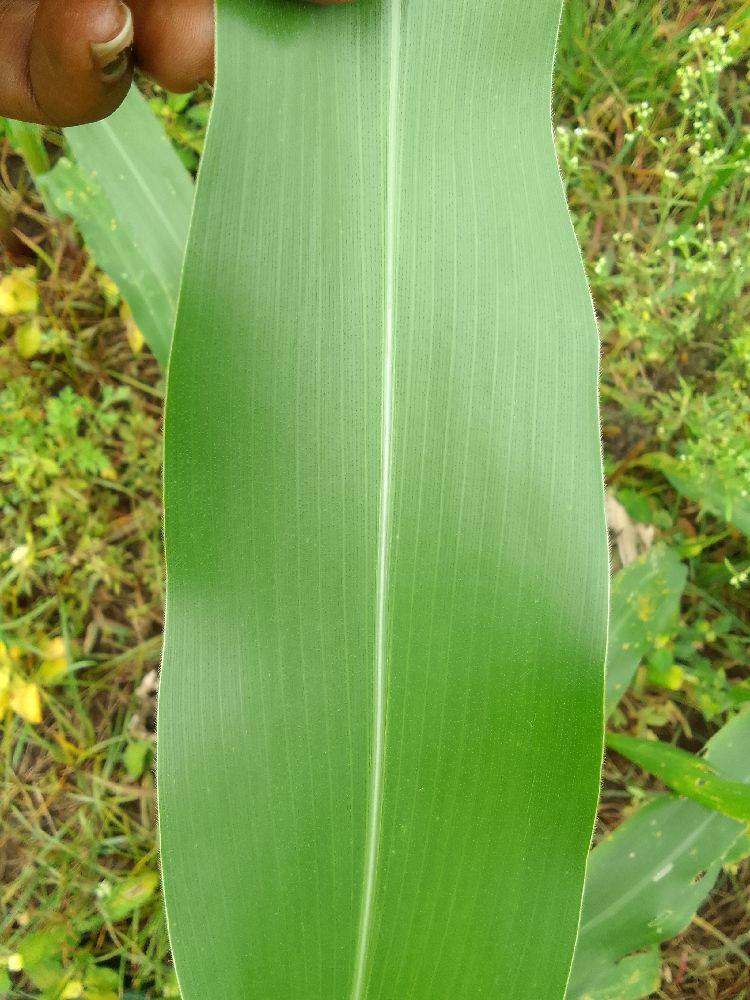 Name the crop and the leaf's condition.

maize, healthy
